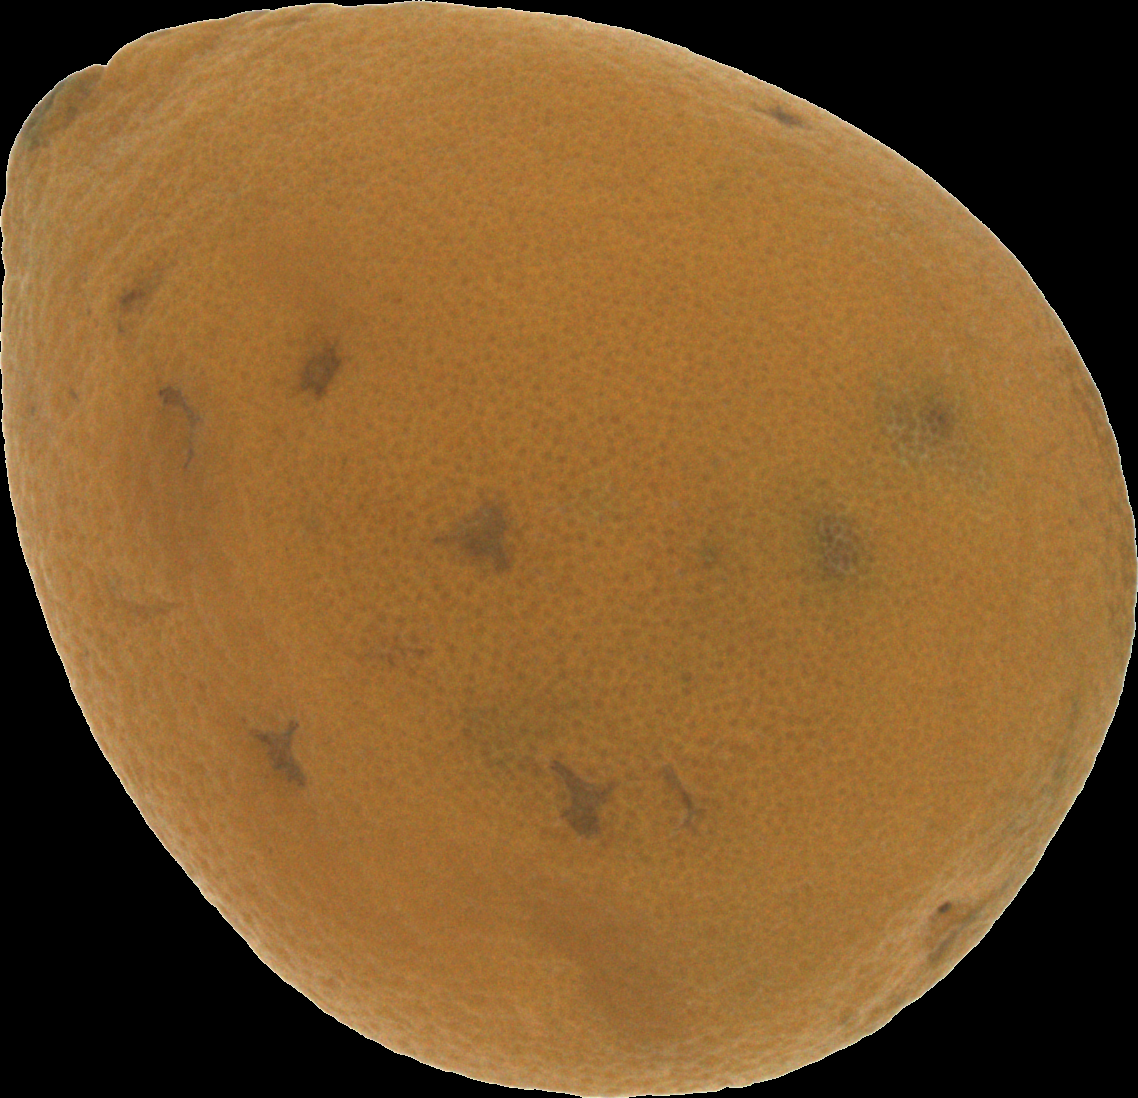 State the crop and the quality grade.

orange, bad
